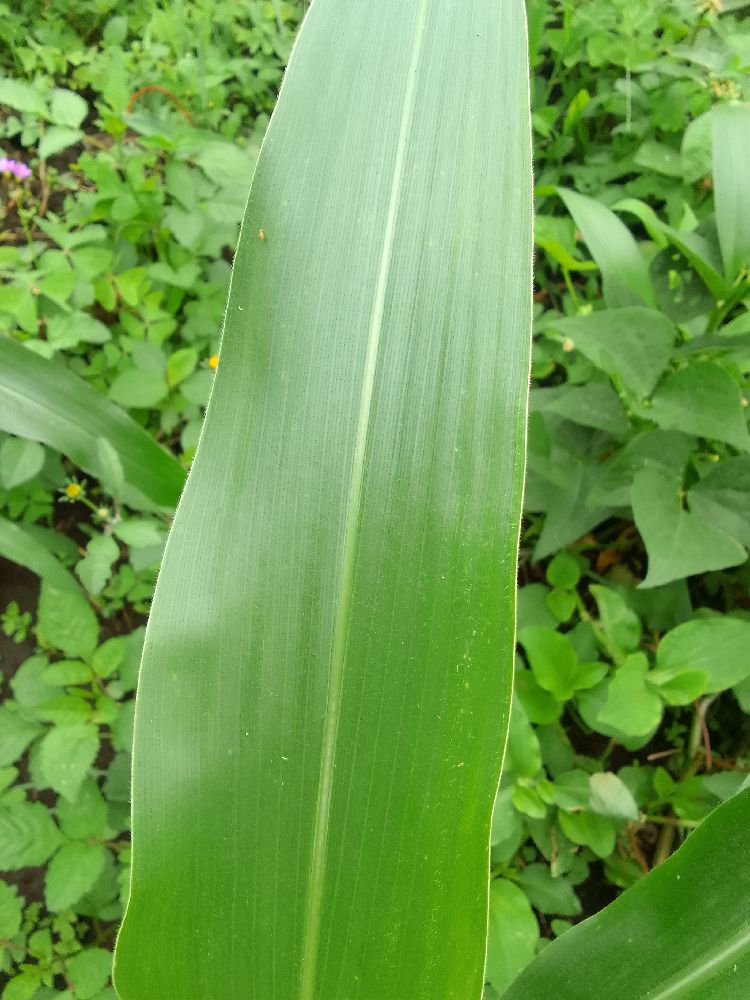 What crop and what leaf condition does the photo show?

maize, healthy
